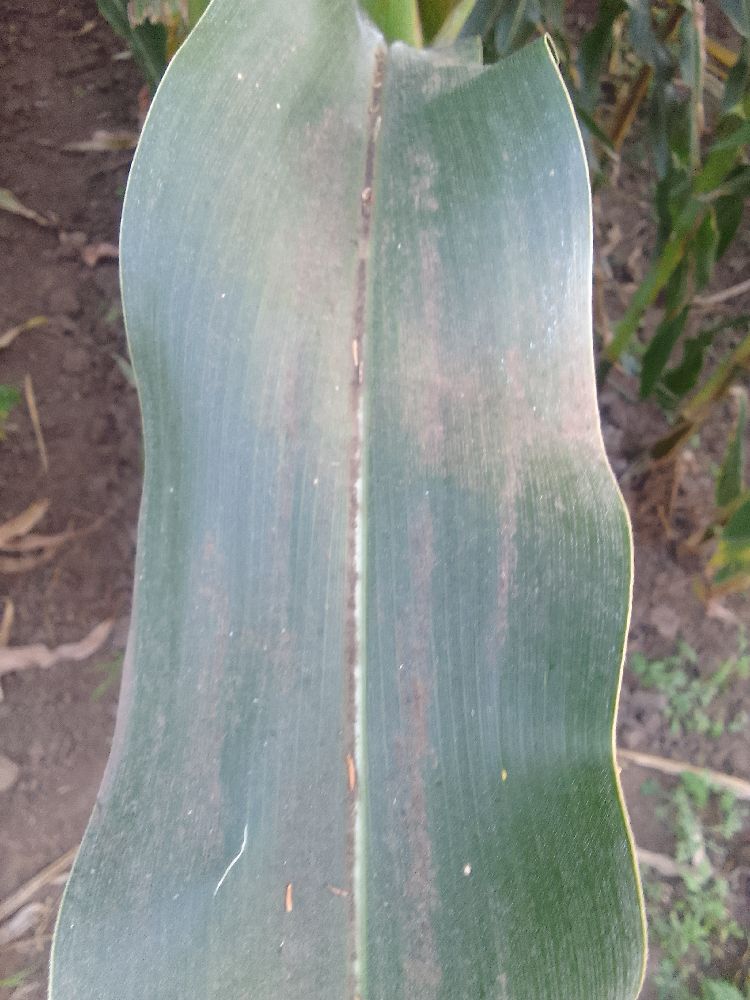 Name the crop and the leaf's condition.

maize, healthy
